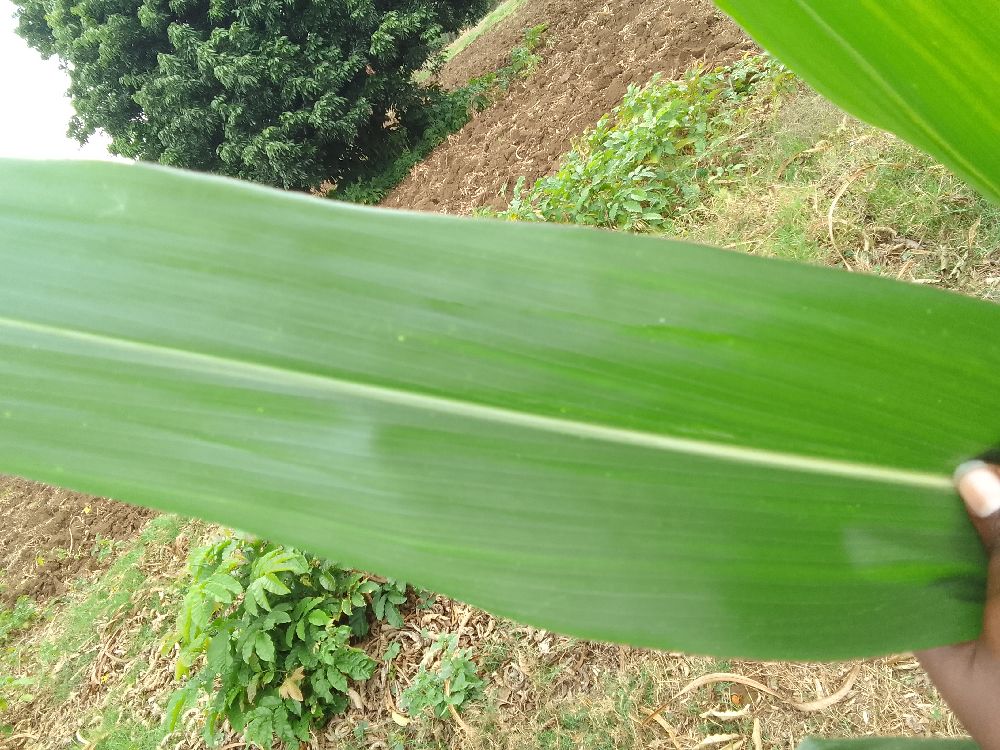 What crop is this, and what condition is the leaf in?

maize, healthy
